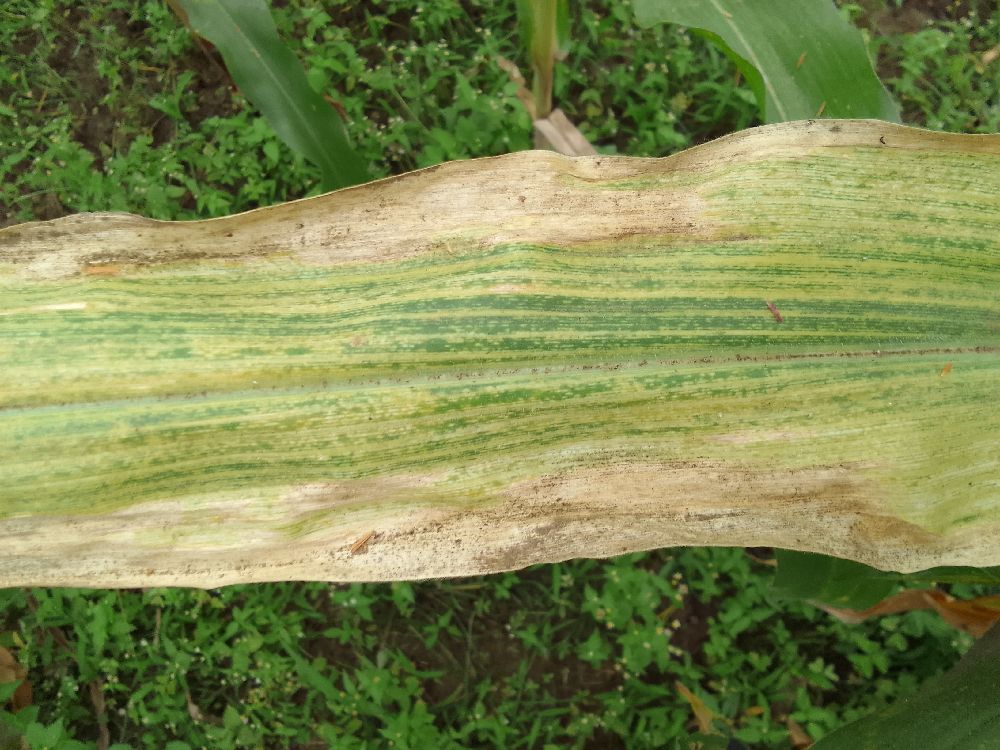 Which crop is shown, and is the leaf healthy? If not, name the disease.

maize, maize lethal necrosis
